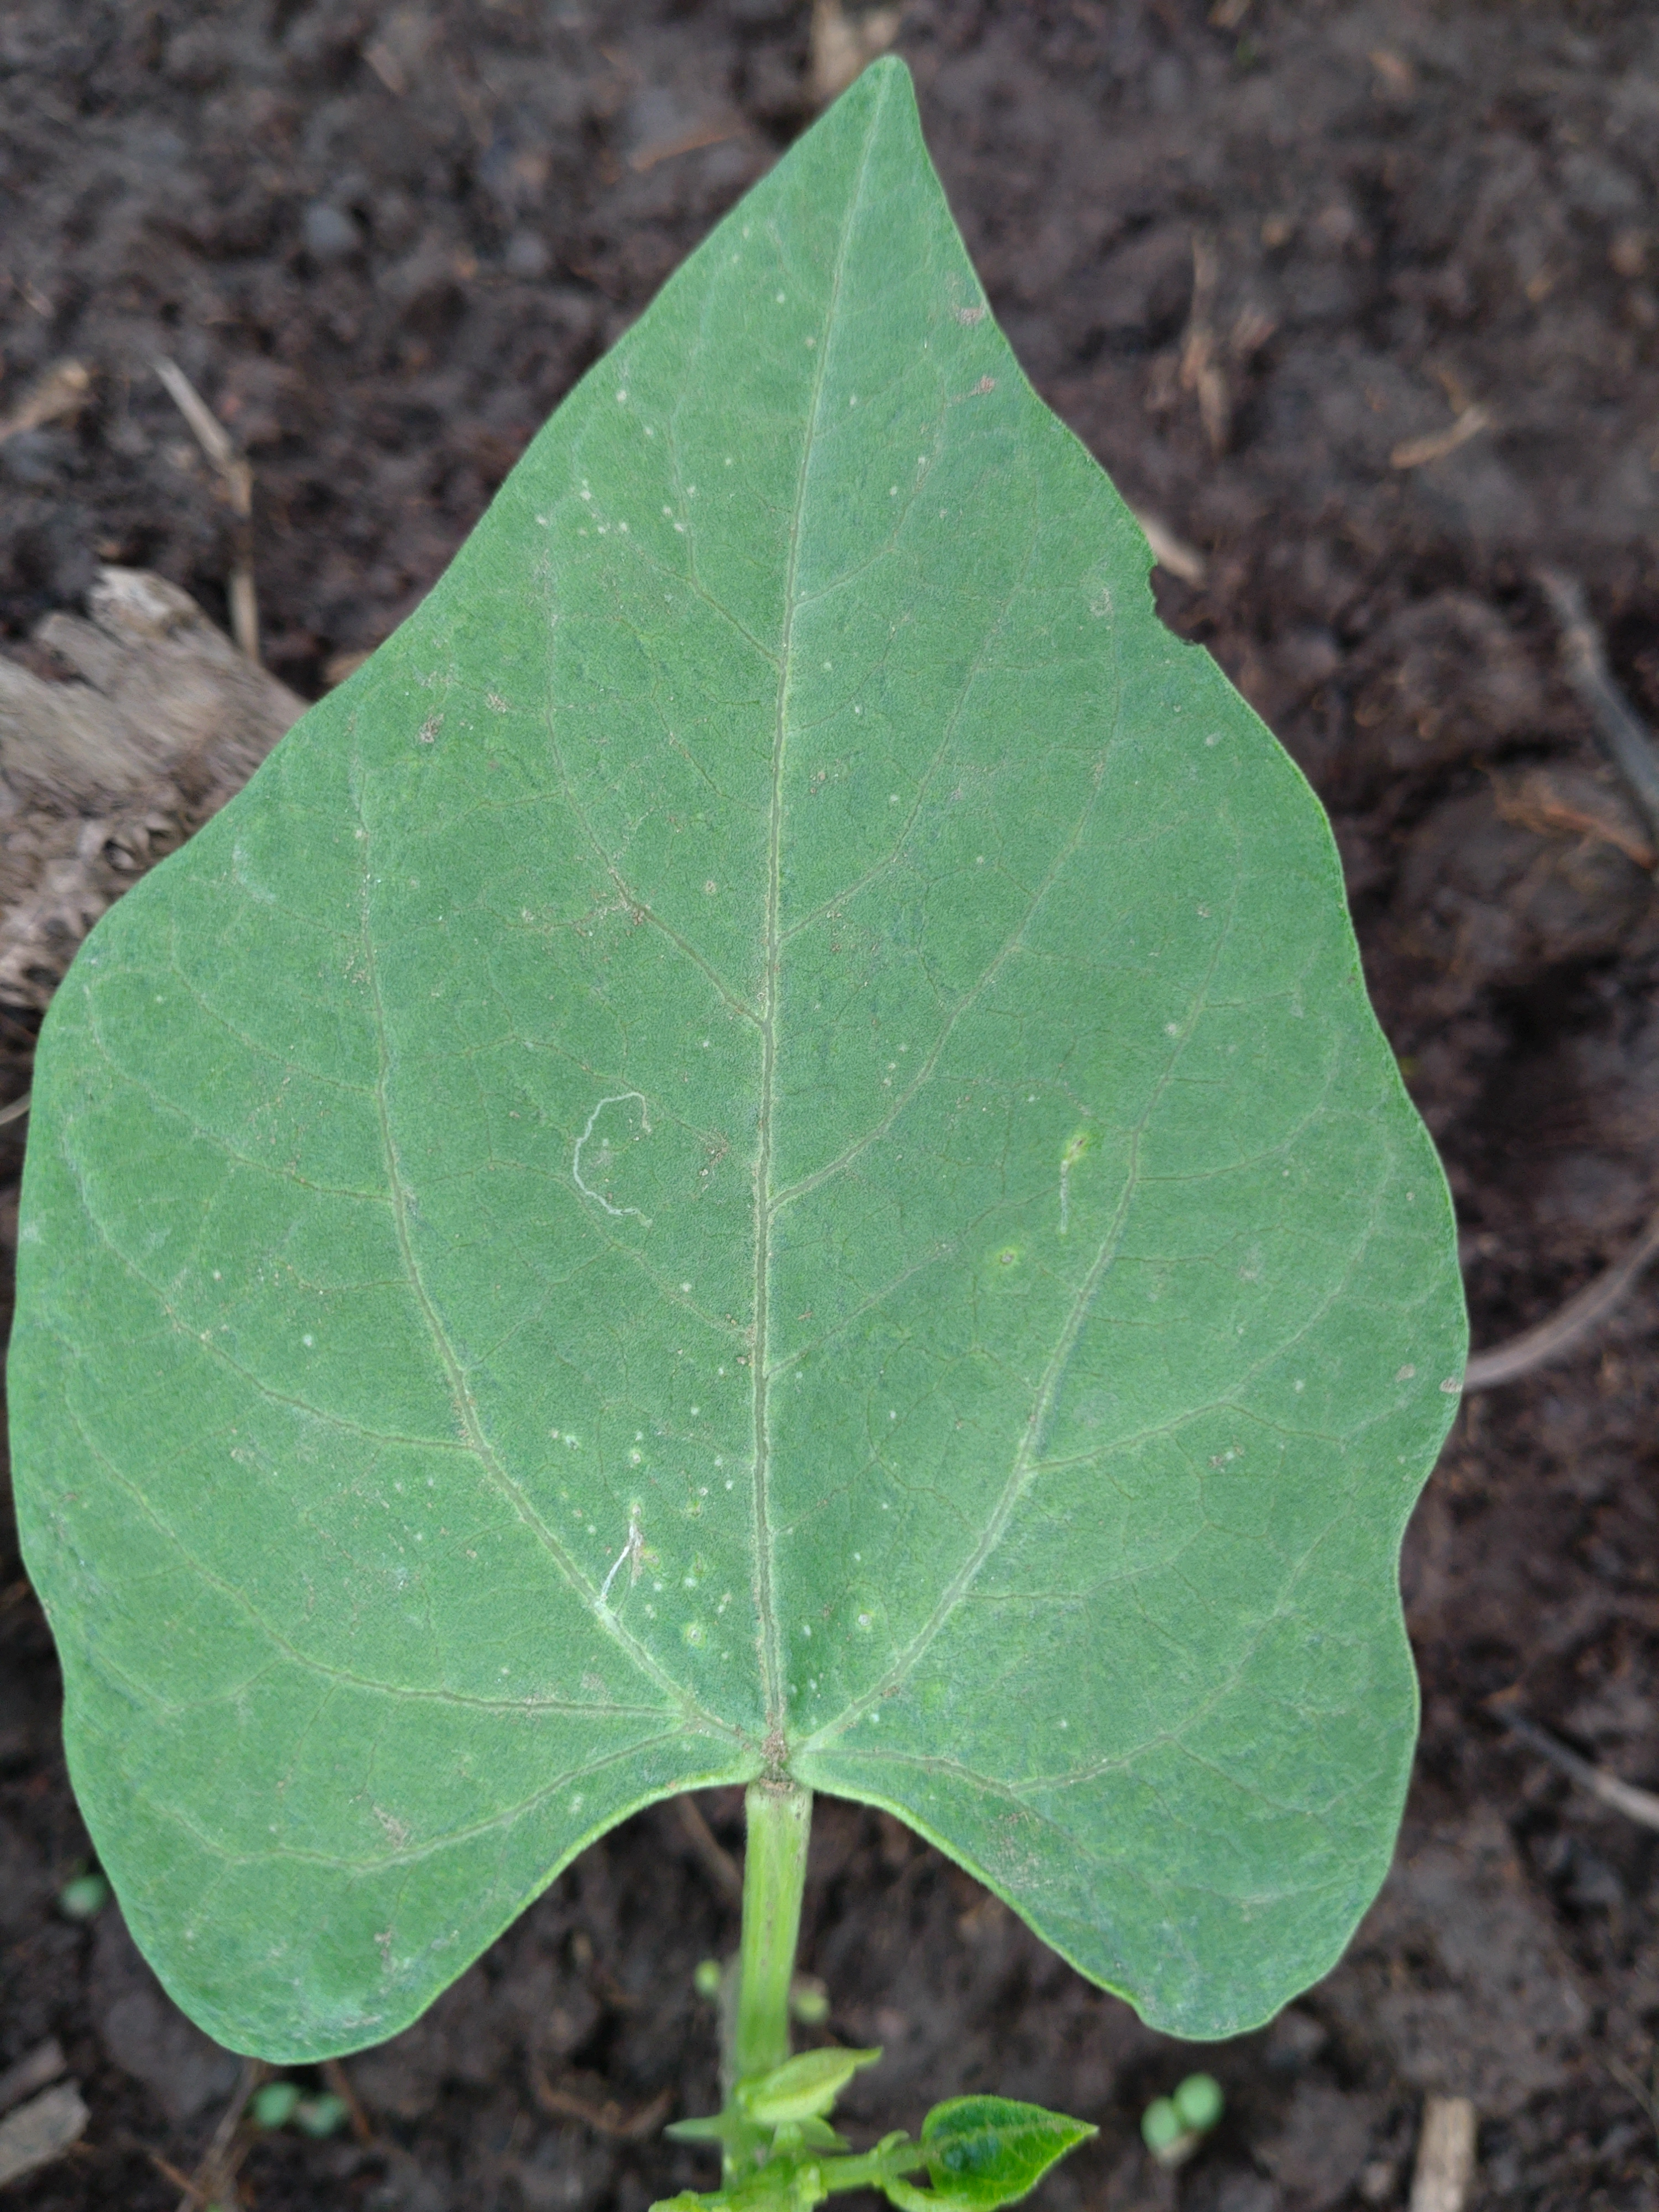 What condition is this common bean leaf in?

healthy
